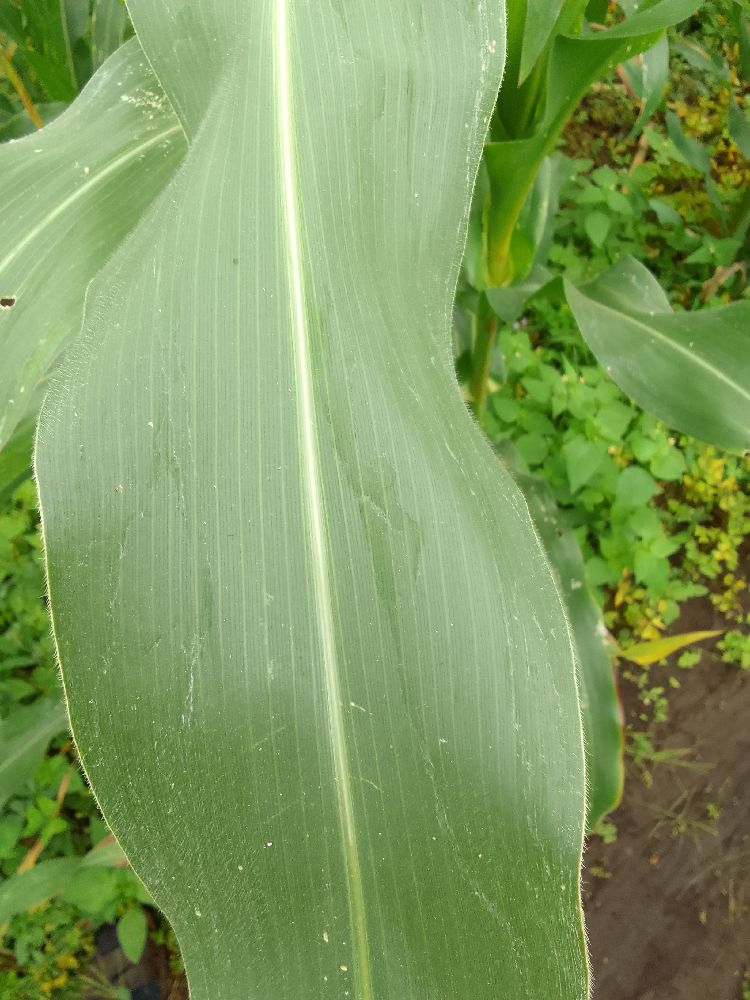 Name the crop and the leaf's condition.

maize, healthy
